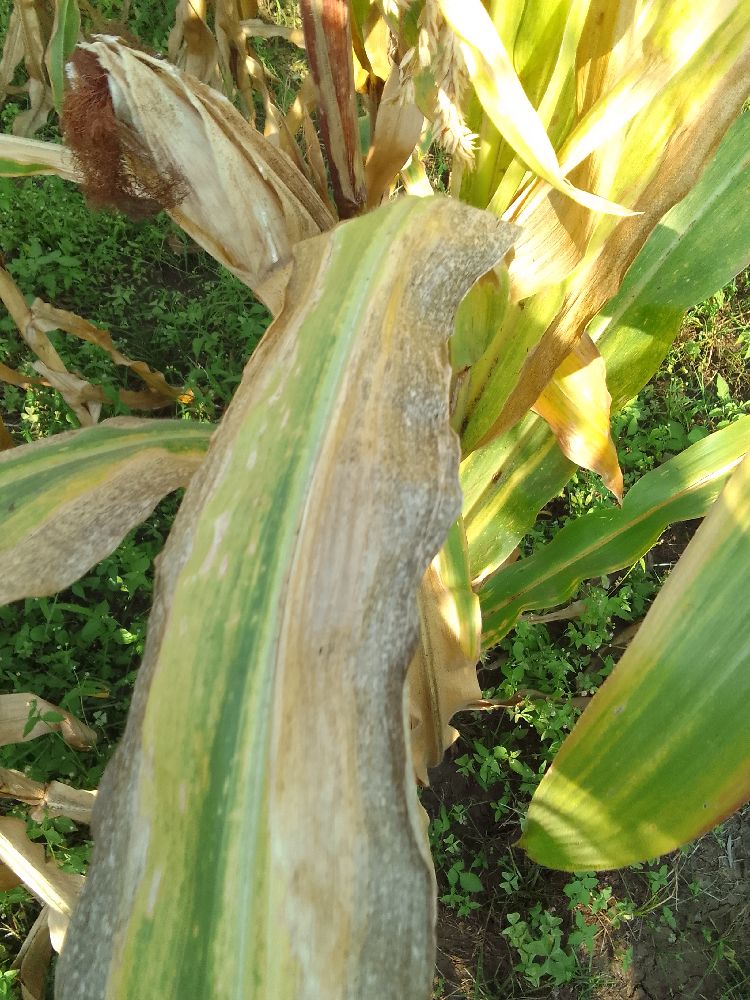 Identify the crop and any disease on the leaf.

maize, maize lethal necrosis
